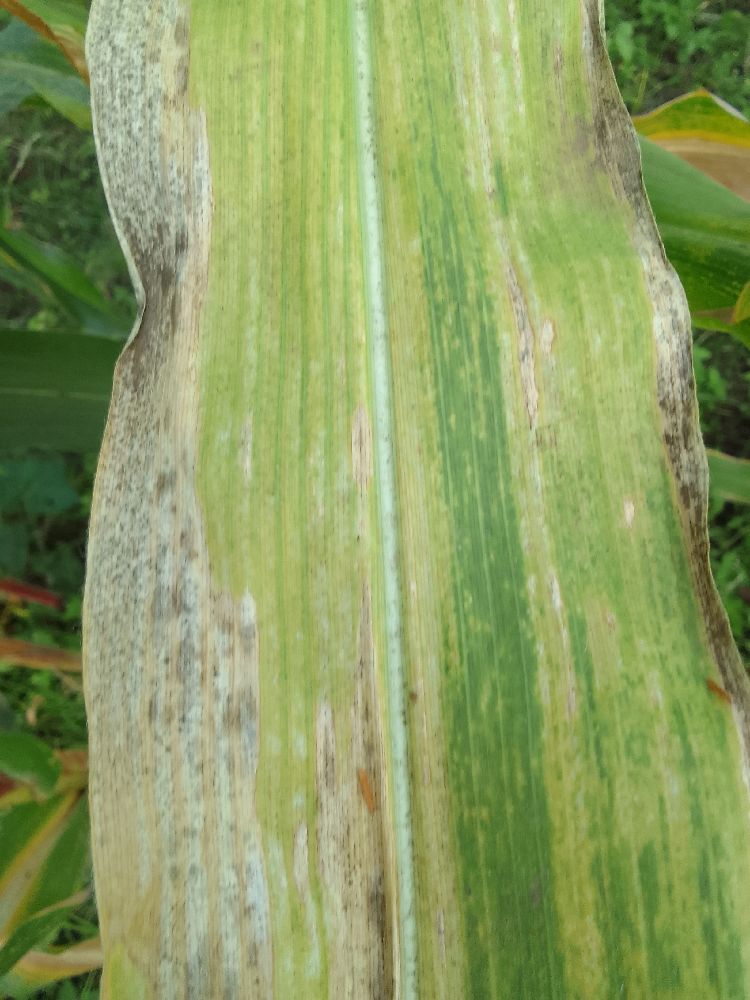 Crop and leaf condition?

maize, maize lethal necrosis
